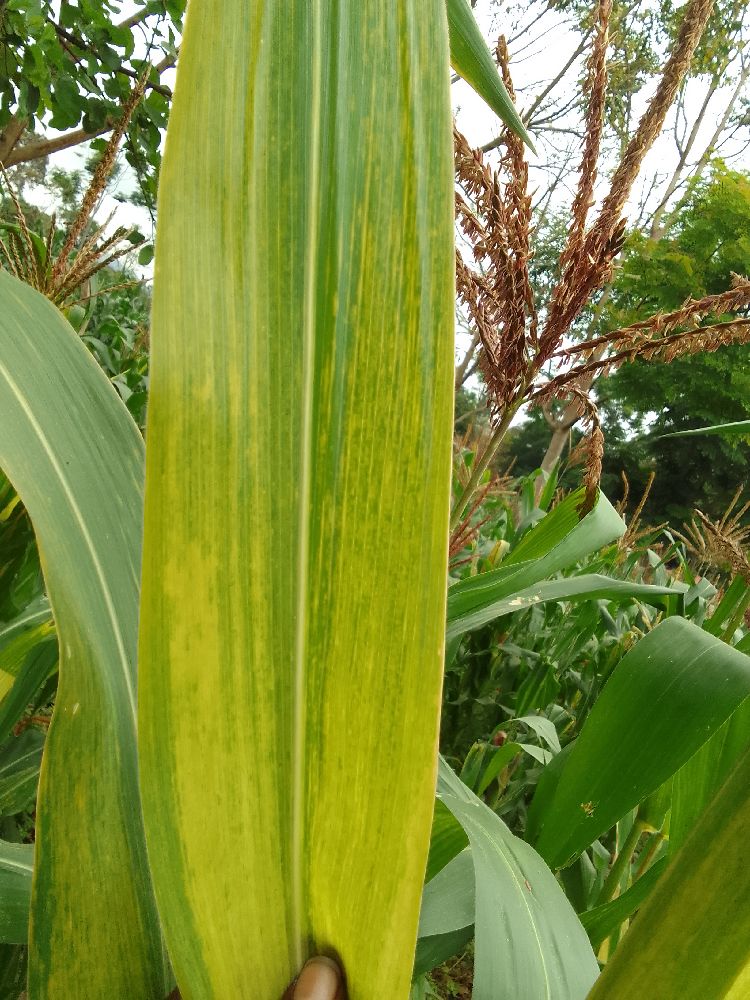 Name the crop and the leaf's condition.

maize, maize lethal necrosis
